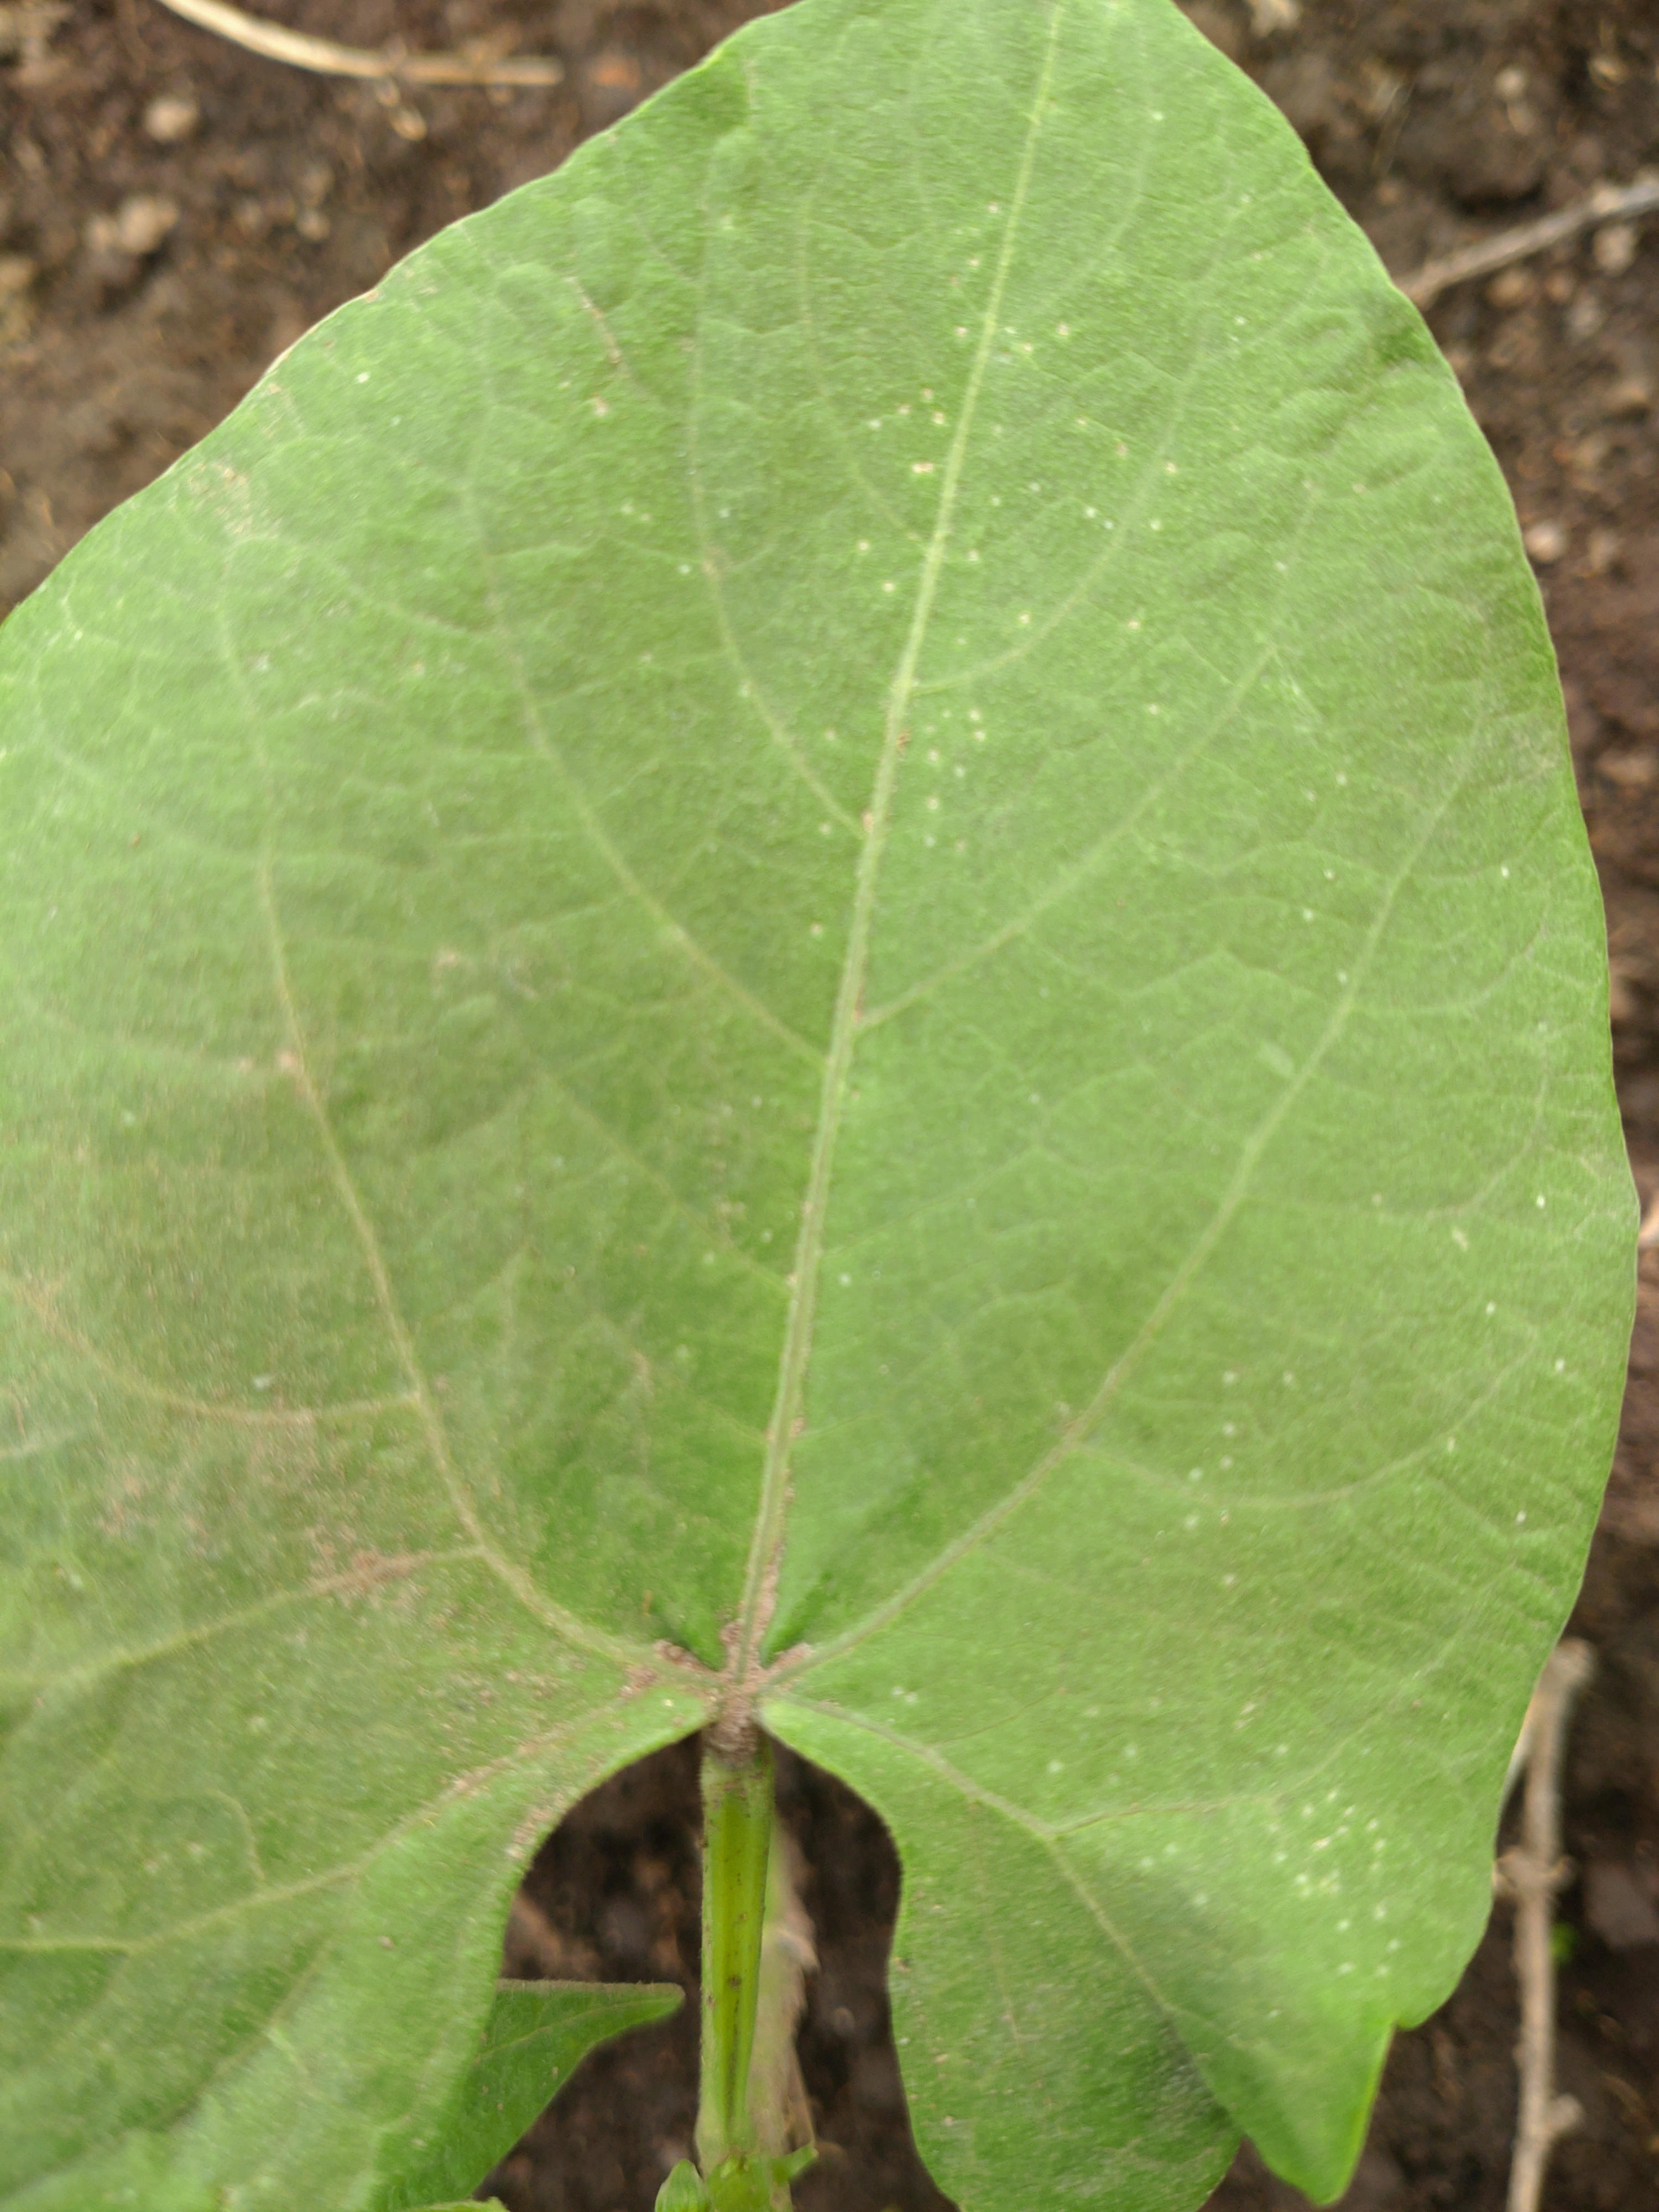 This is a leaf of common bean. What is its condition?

healthy
